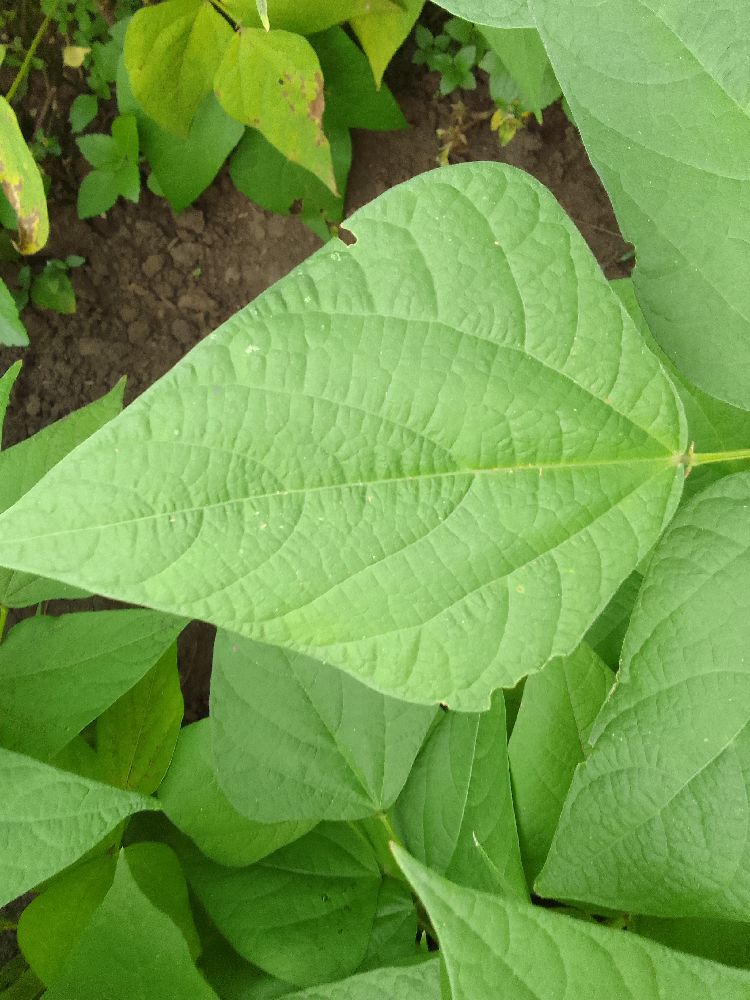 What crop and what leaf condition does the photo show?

common bean, healthy
